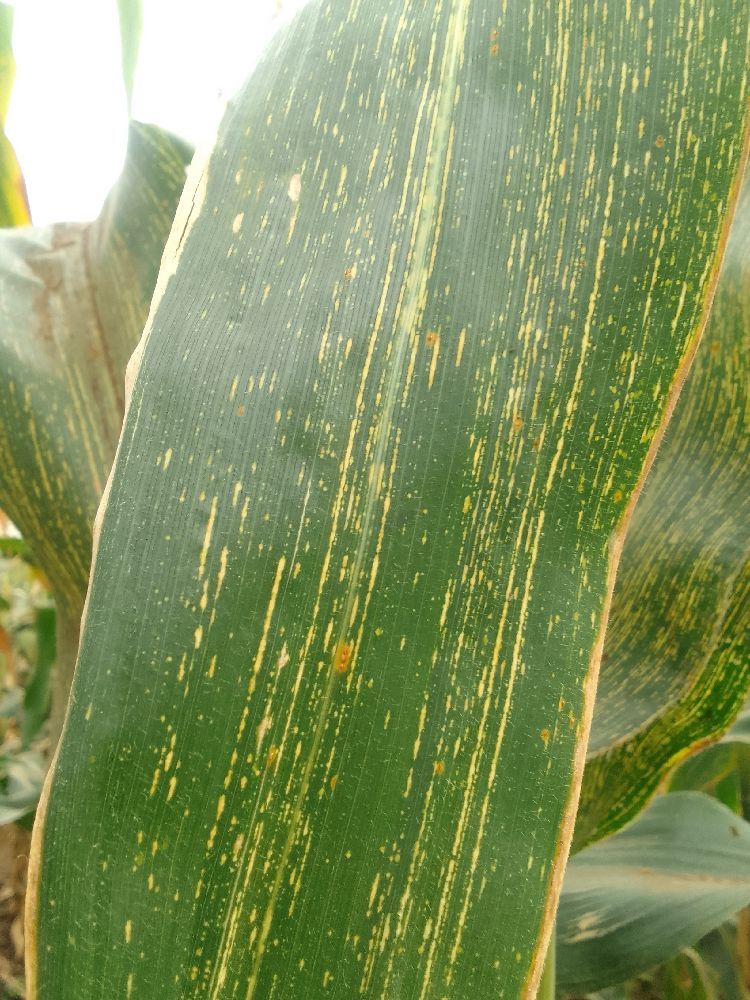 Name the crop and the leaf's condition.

maize, maize streak virus
